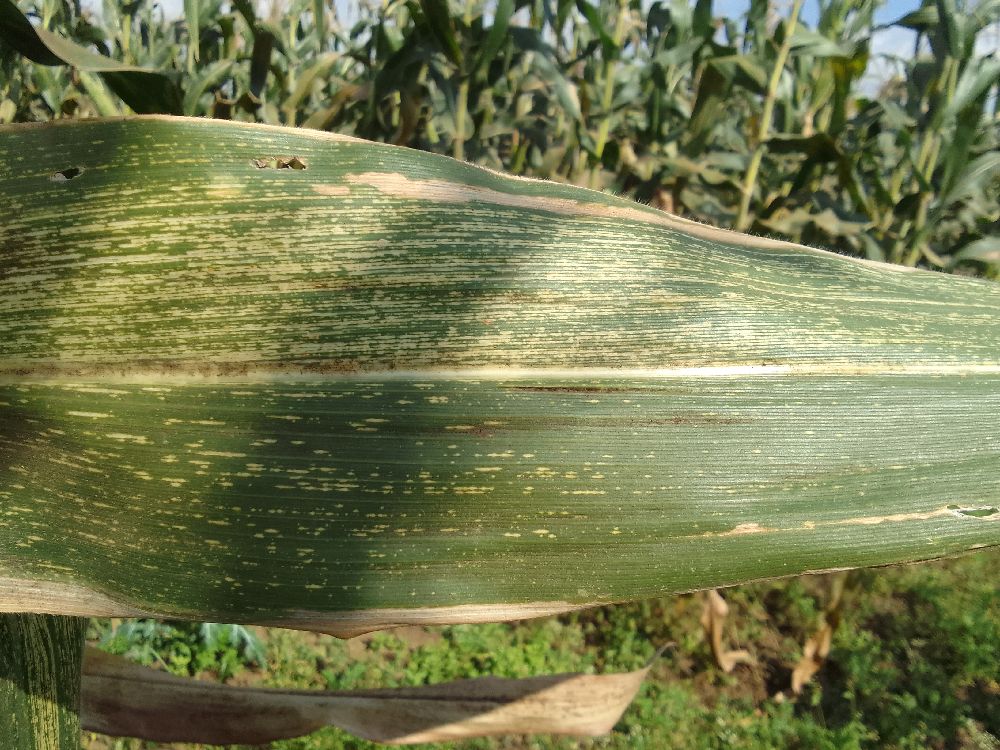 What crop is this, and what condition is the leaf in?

maize, maize streak virus
